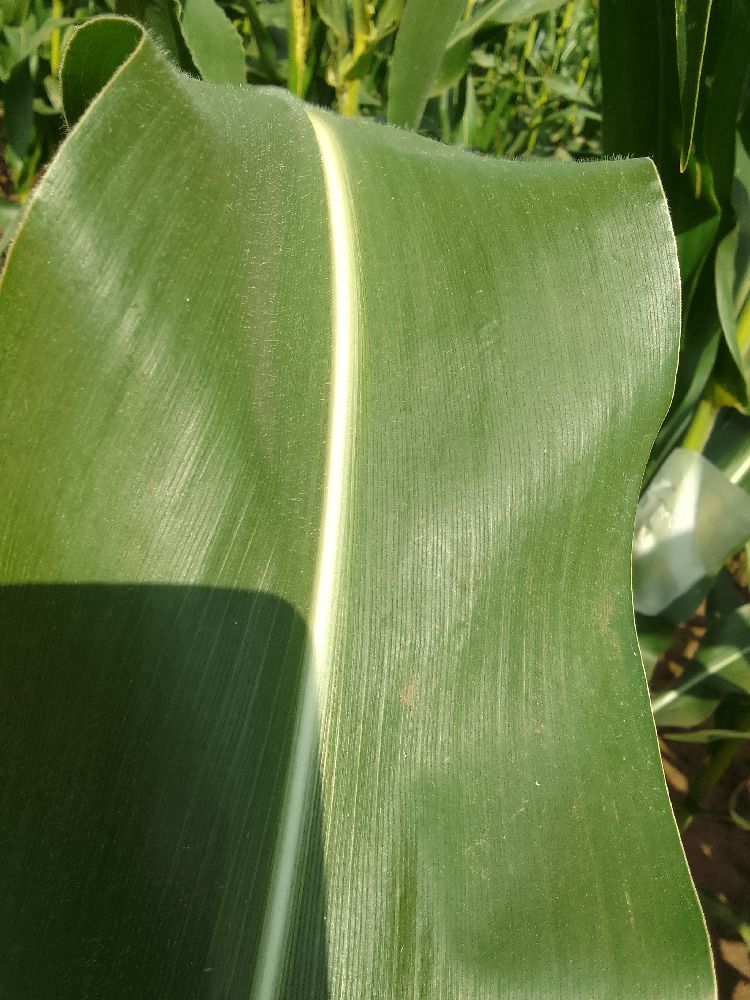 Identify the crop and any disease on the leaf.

maize, healthy
